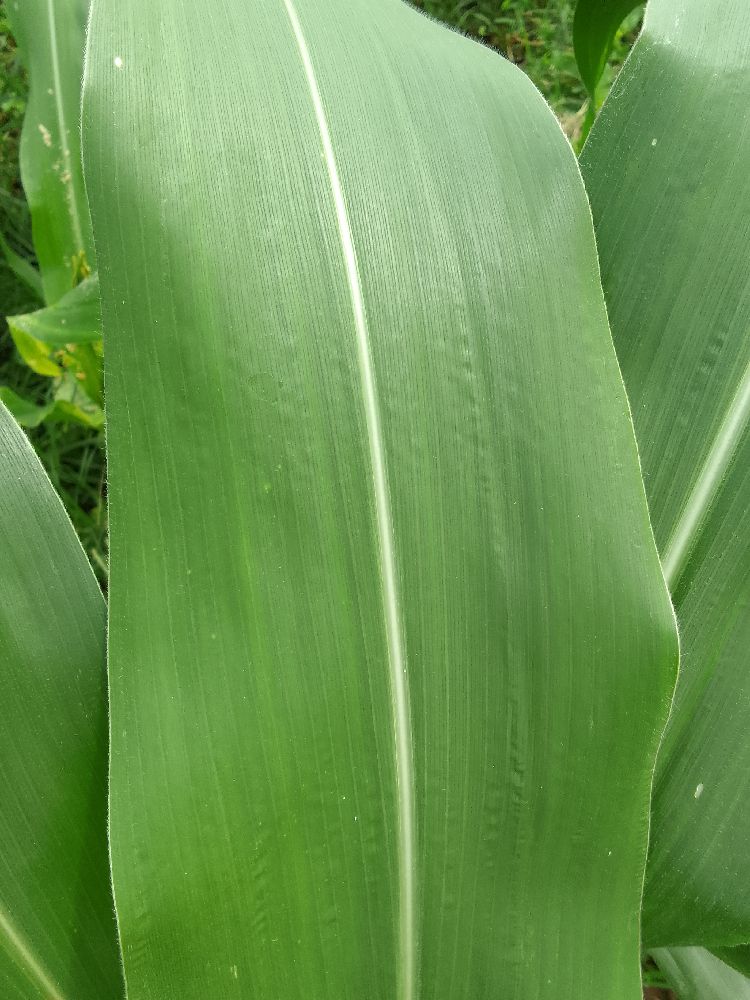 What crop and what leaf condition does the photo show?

maize, healthy
